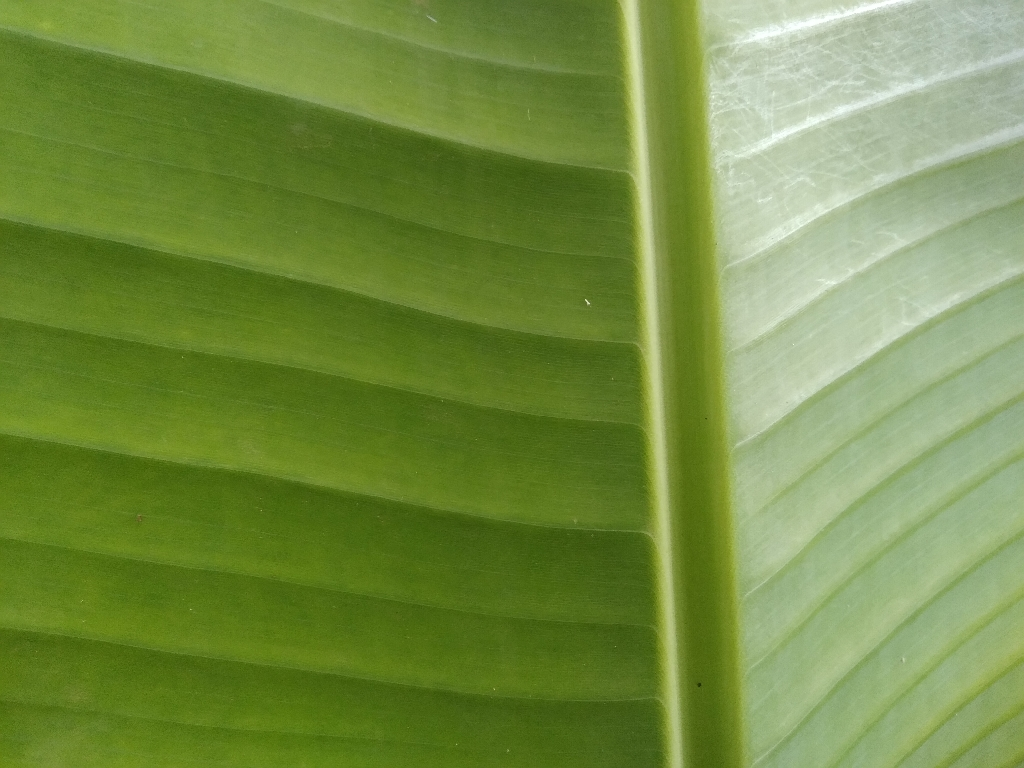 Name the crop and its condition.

banana, healthy
